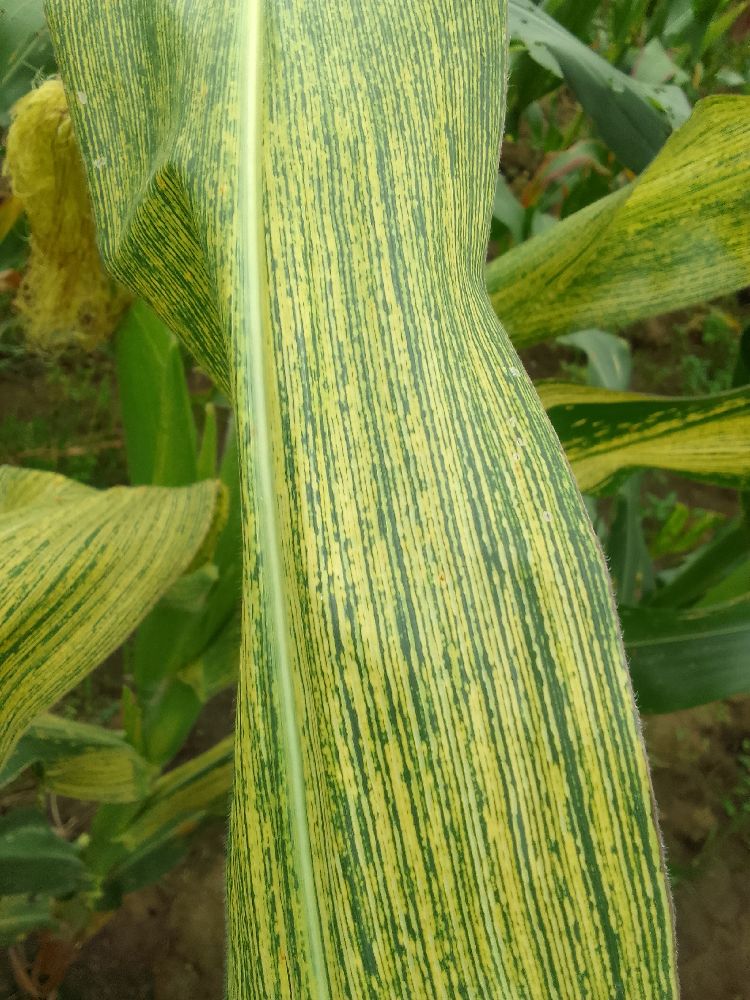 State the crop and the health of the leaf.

maize, maize streak virus
